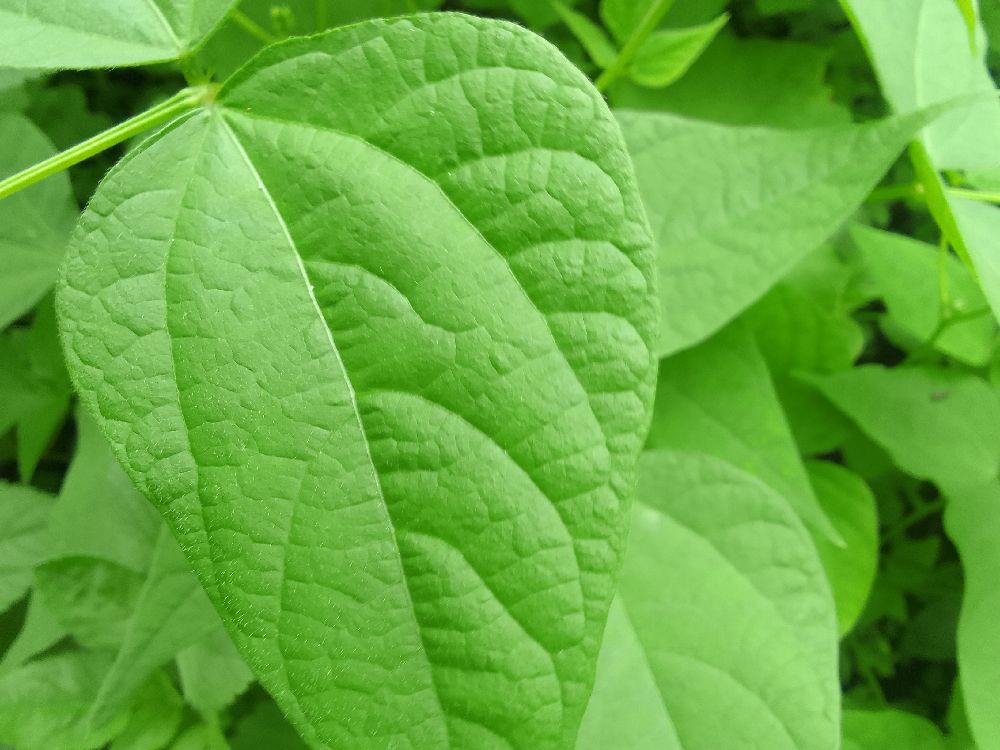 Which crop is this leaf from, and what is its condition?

common bean, healthy
